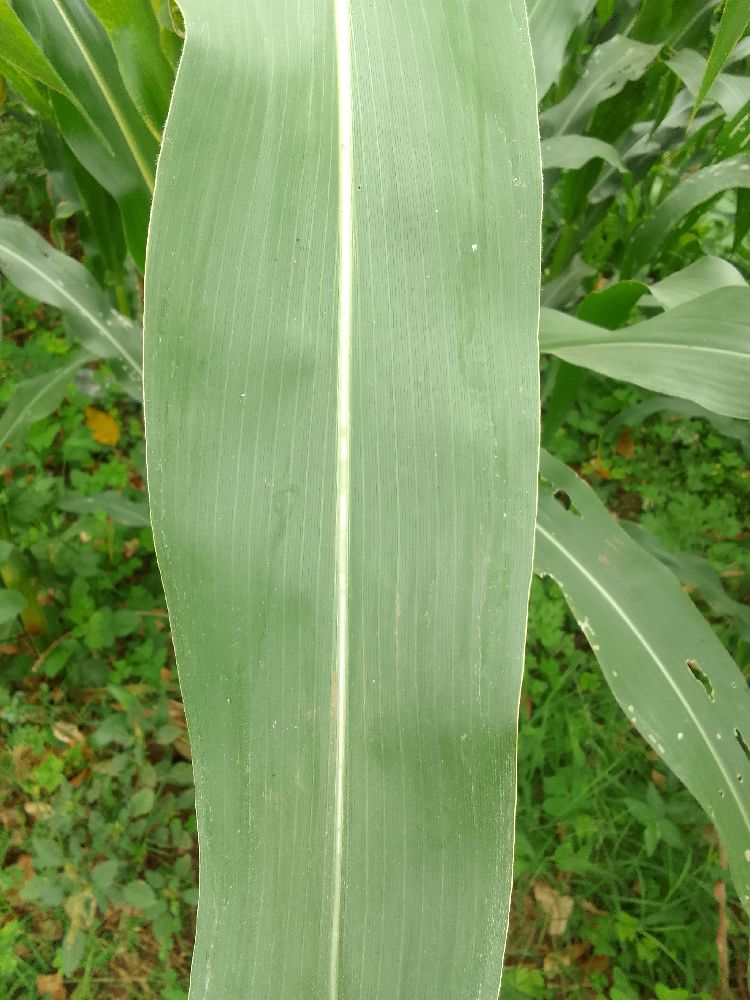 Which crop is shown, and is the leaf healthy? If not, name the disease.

maize, healthy
